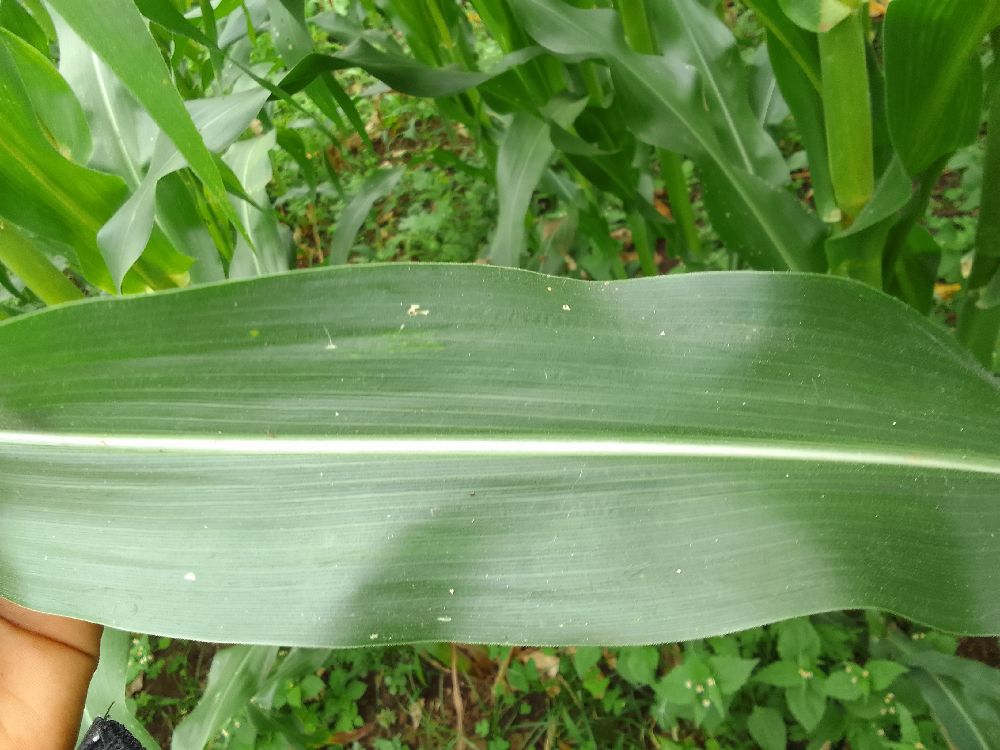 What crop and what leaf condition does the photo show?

maize, healthy
